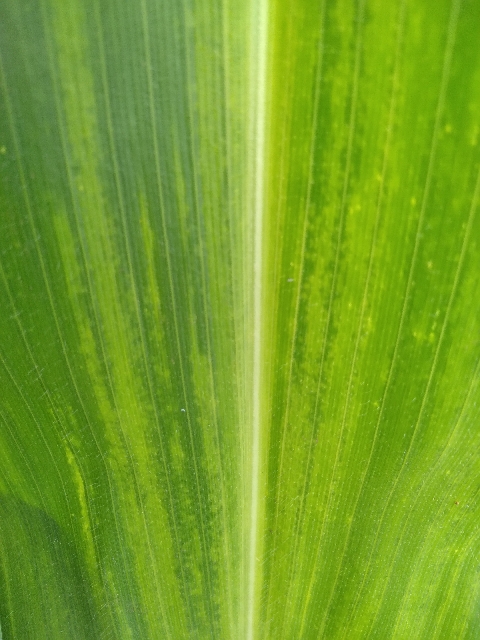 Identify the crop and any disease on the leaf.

maize, maize lethal necrosis
